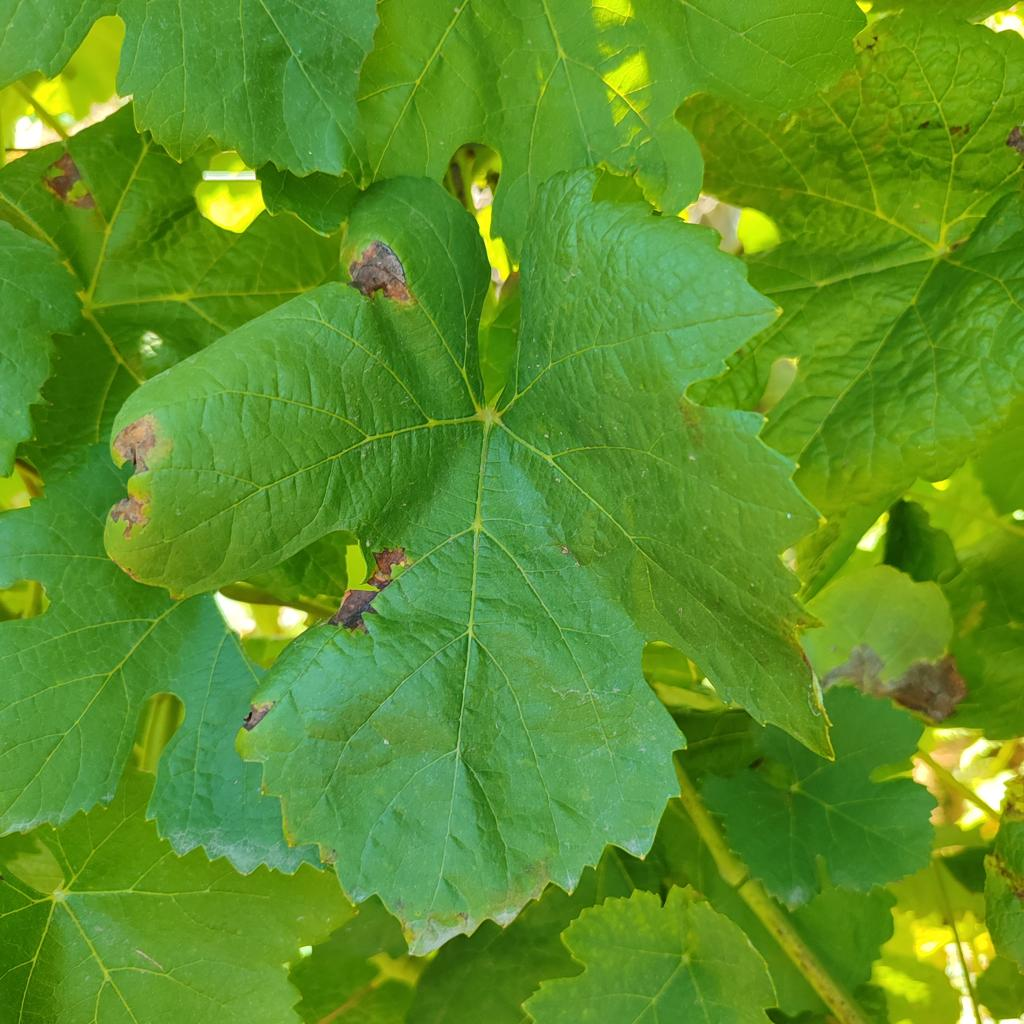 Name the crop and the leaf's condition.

grapevine, downy mildew
